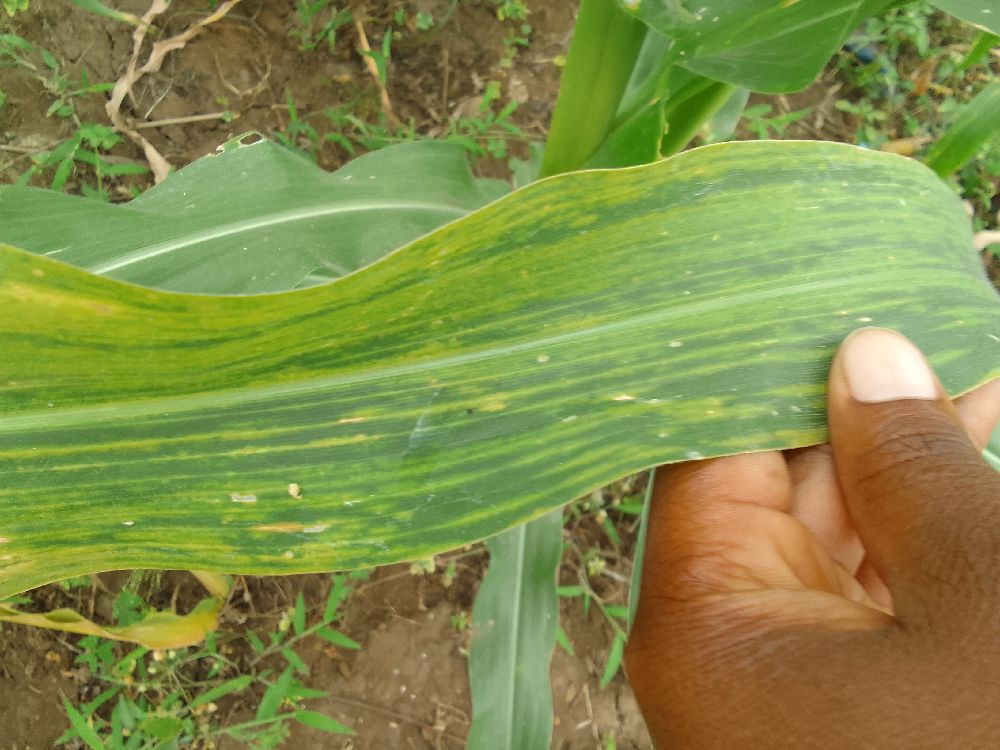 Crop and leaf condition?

maize, maize lethal necrosis
